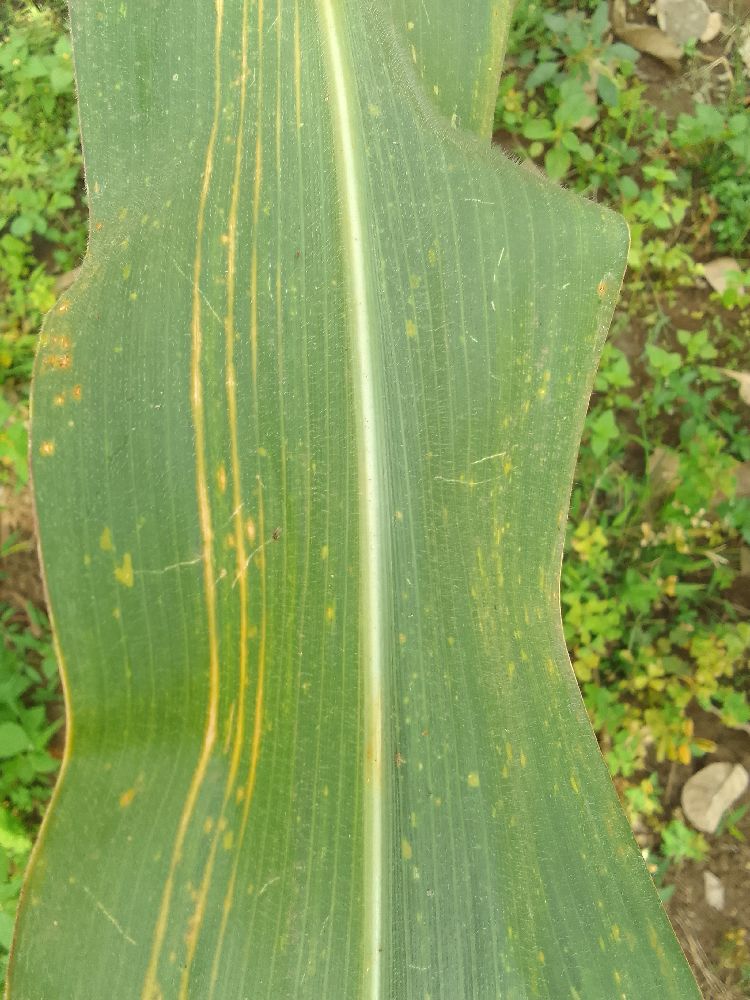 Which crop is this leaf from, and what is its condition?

maize, maize lethal necrosis
